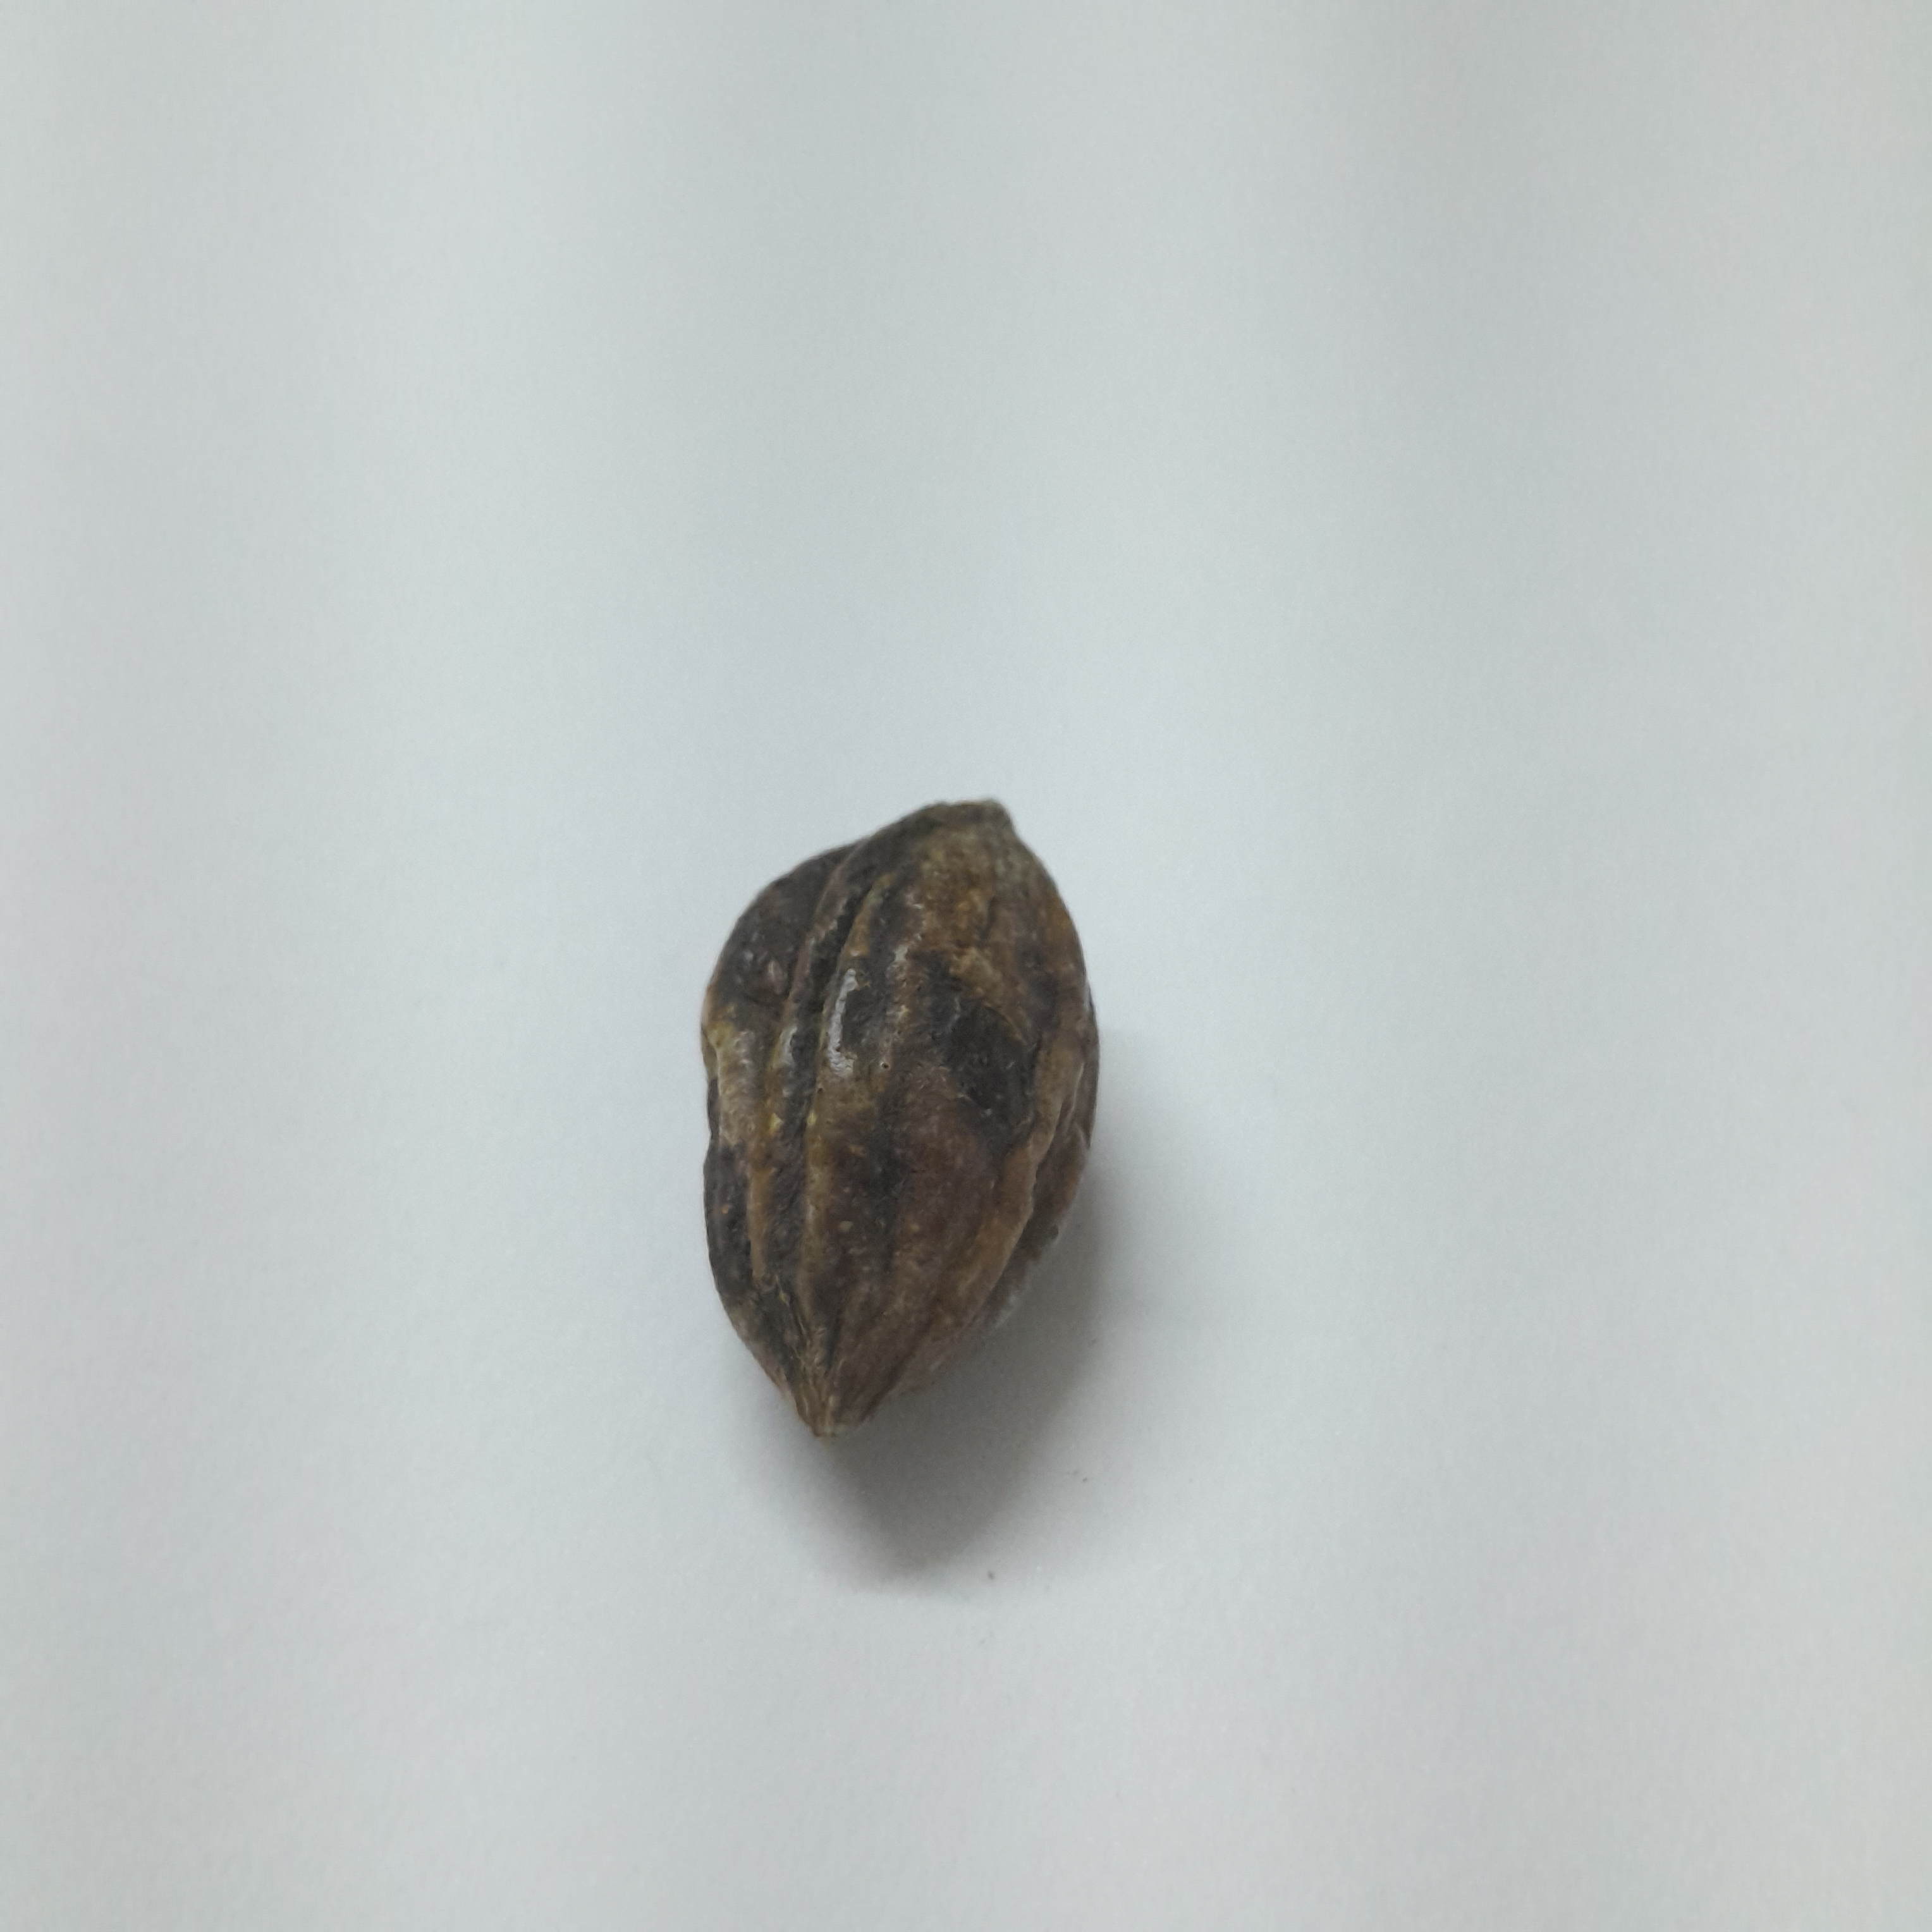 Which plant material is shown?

hirdaa
